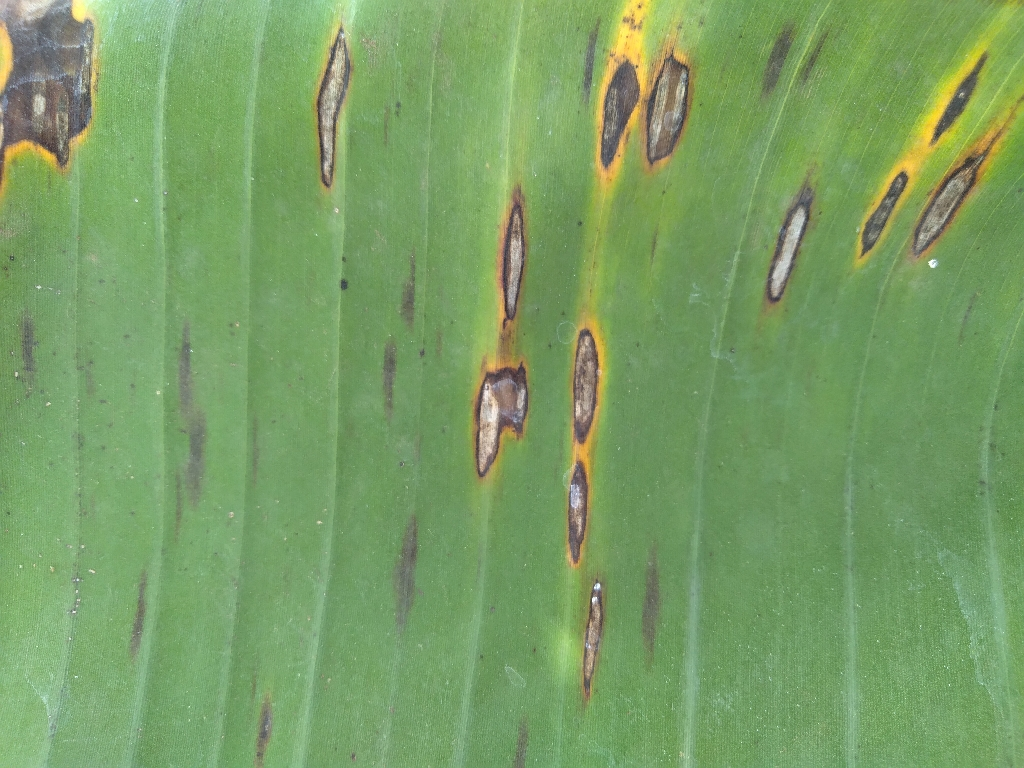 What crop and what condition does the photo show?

banana, black sigatoka
